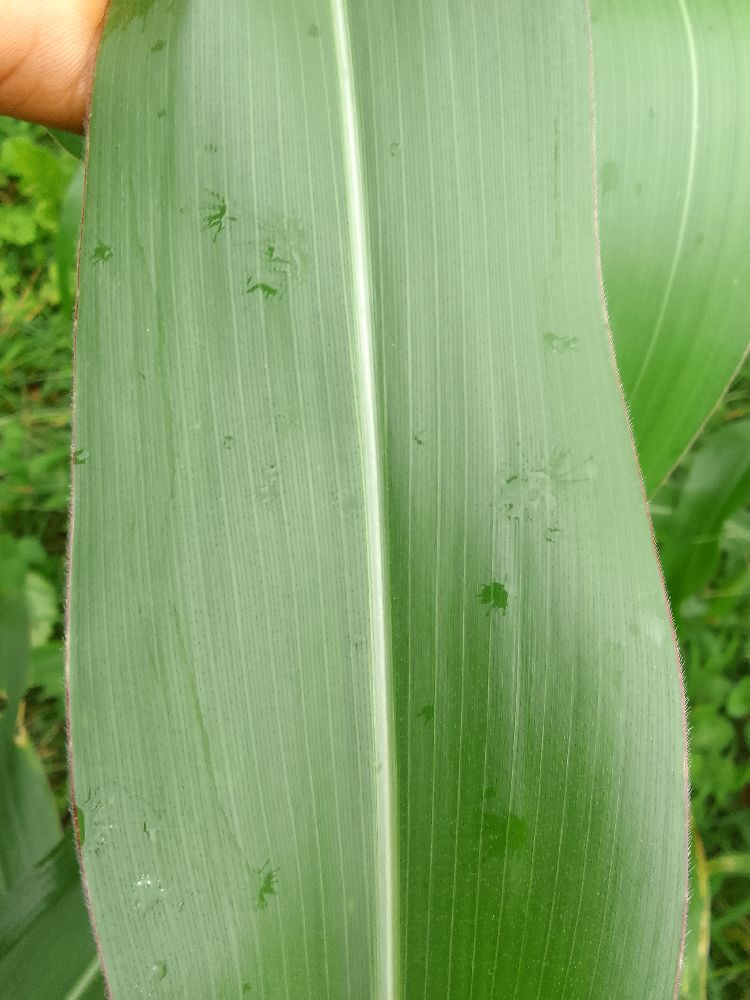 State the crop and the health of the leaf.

maize, healthy
